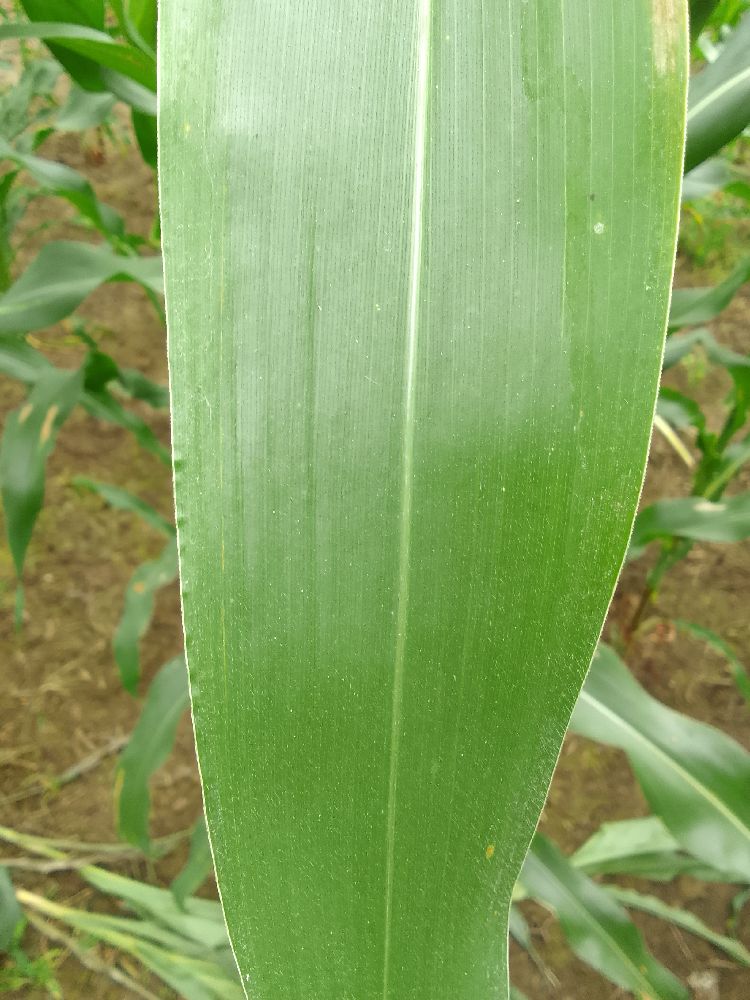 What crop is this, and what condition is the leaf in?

maize, healthy
